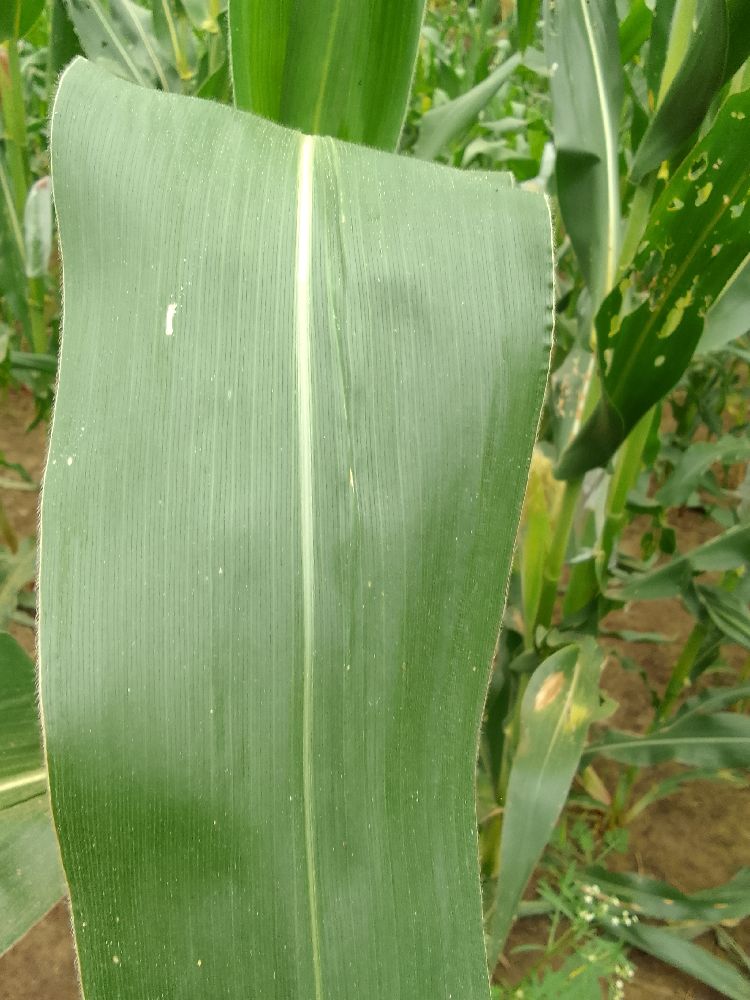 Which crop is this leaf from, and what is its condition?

maize, healthy
